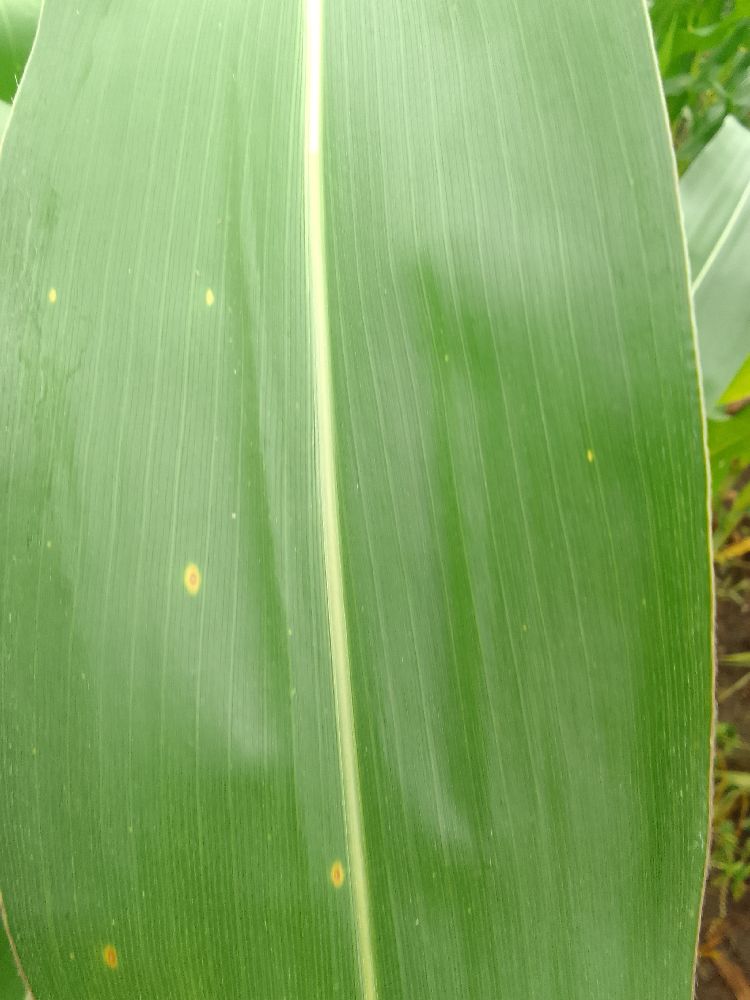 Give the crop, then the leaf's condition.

maize, healthy
